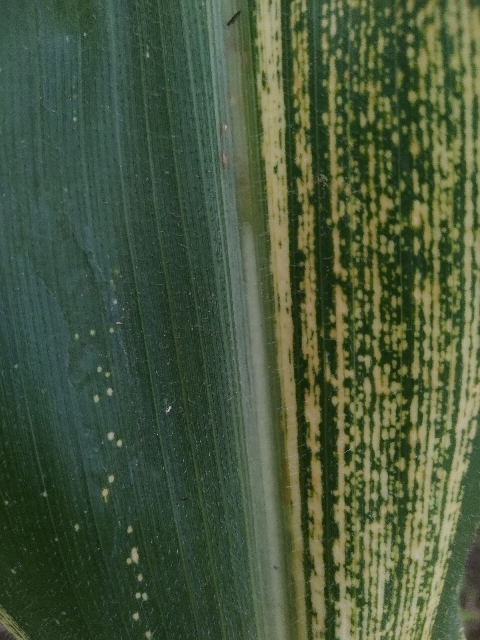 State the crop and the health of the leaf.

maize, maize streak virus
